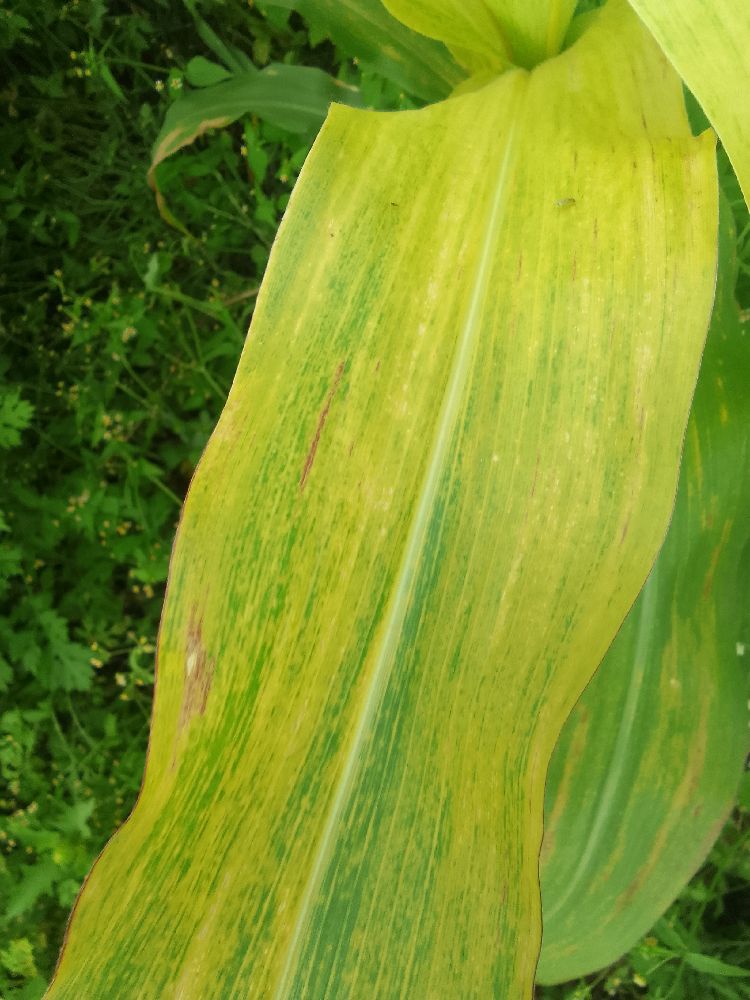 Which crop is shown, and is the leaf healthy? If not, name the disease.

maize, maize lethal necrosis
